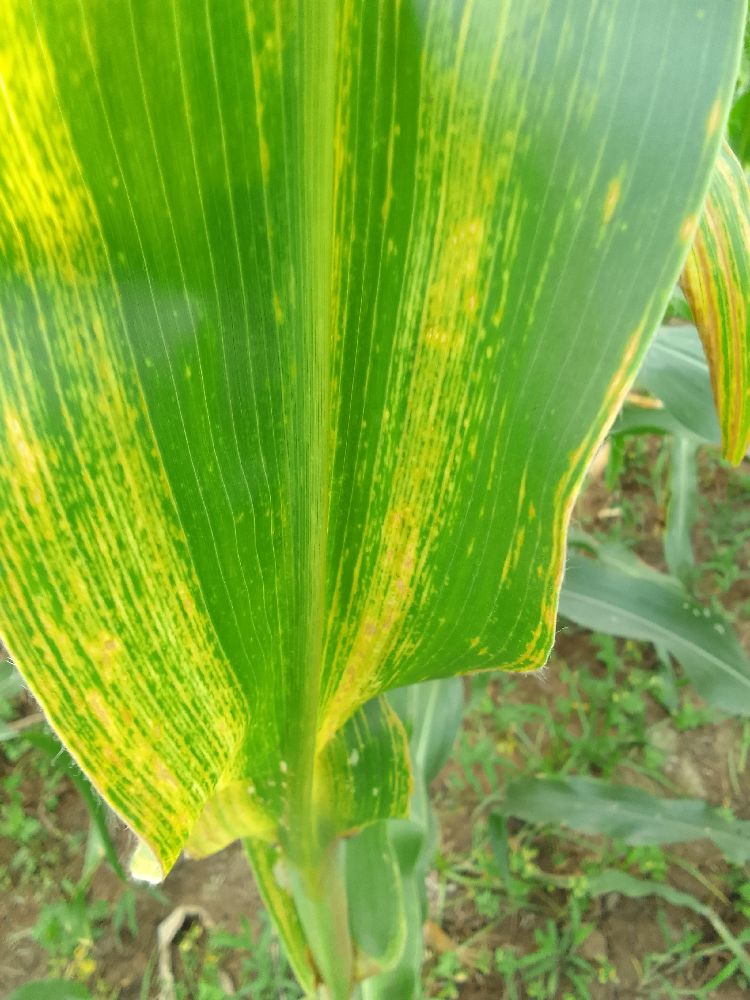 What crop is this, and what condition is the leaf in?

maize, maize lethal necrosis
